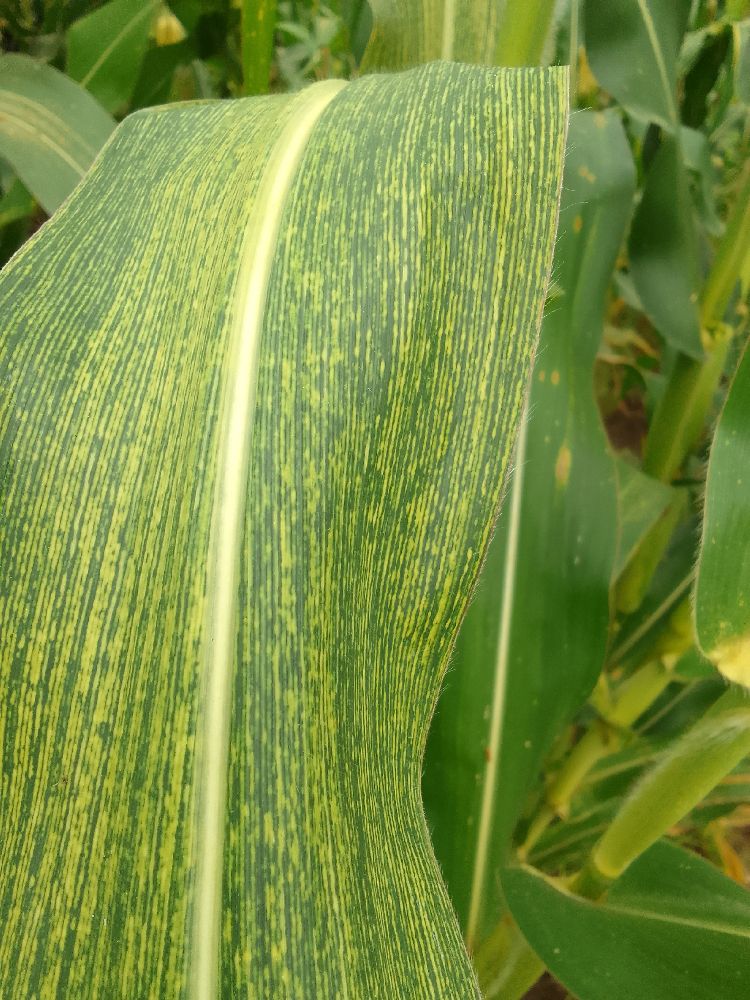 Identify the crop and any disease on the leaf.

maize, maize streak virus
